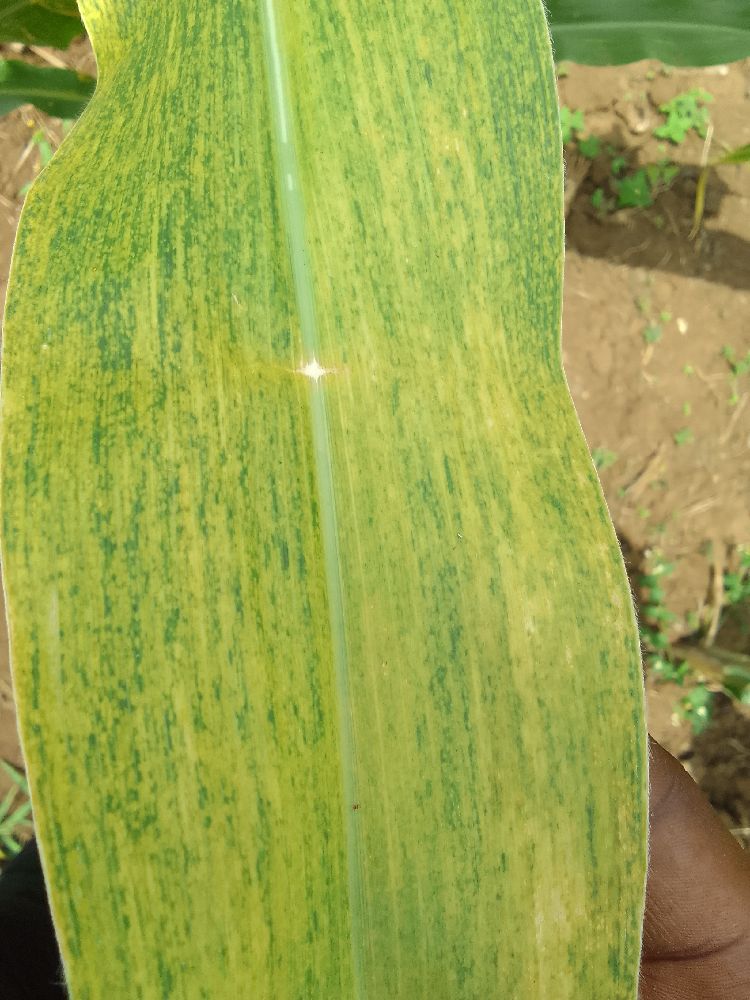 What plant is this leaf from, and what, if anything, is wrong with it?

maize, maize lethal necrosis
